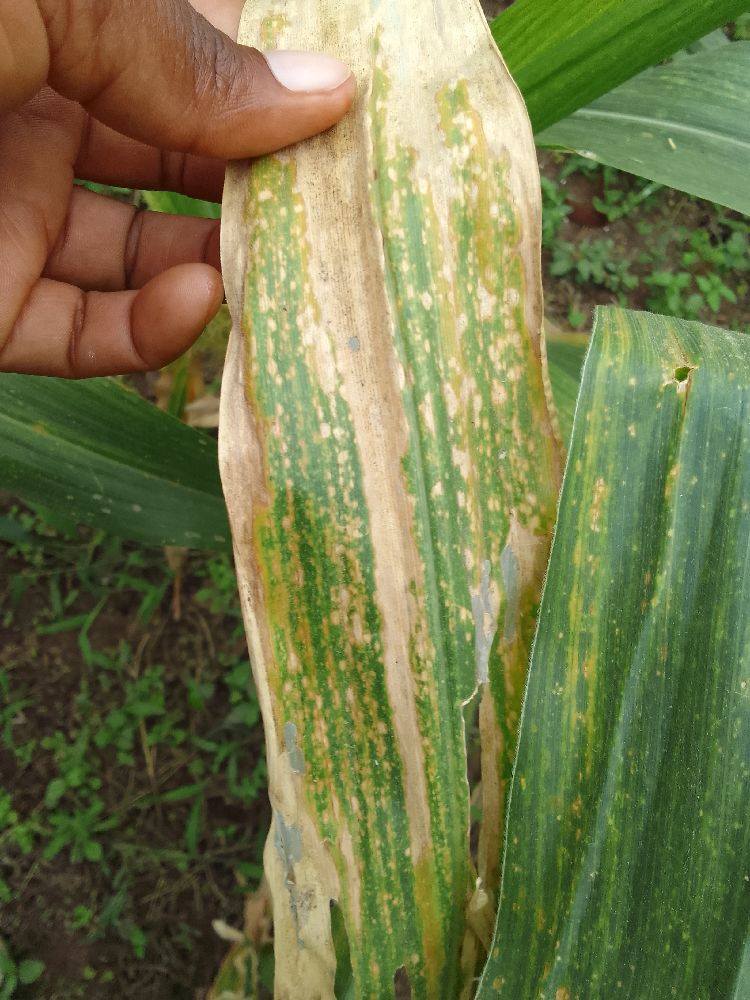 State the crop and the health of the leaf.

maize, maize lethal necrosis
